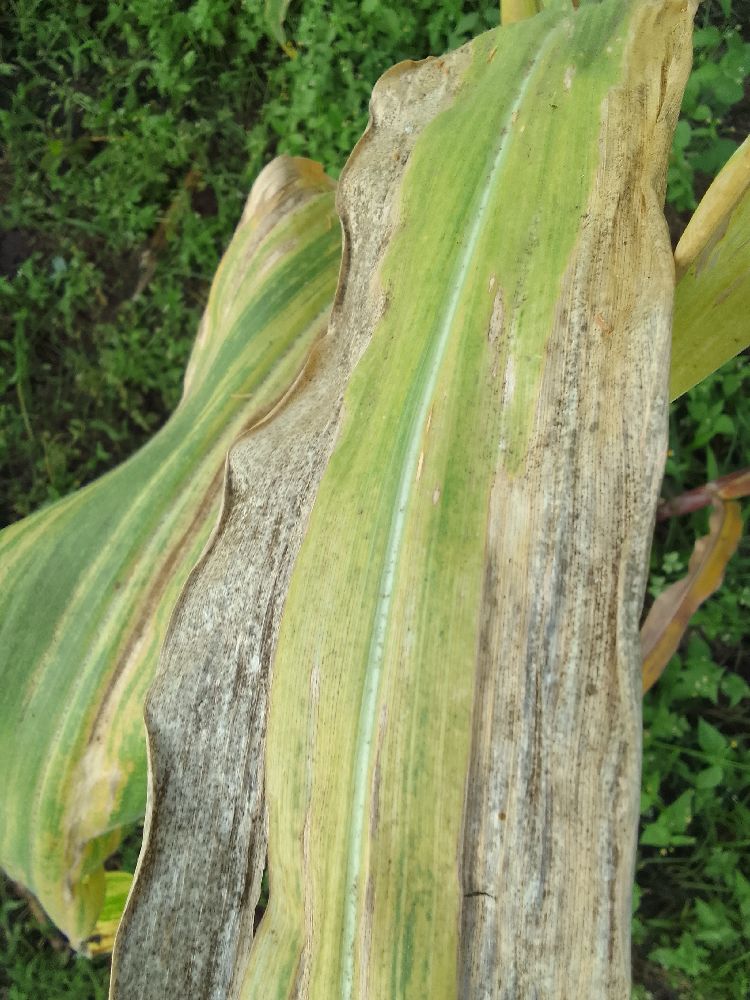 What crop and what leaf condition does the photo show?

maize, maize lethal necrosis
